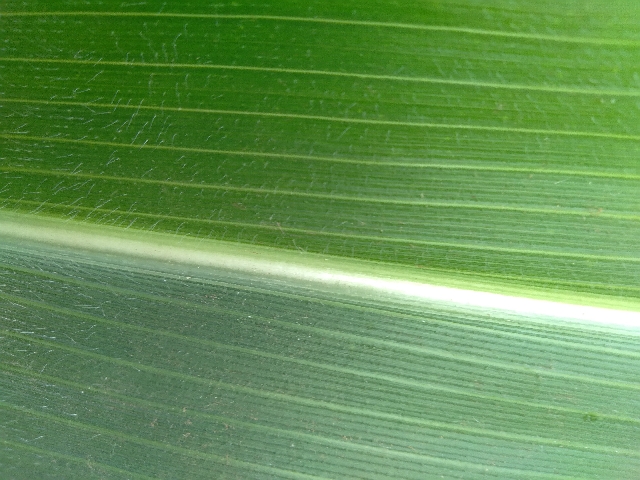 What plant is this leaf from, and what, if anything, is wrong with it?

maize, healthy
